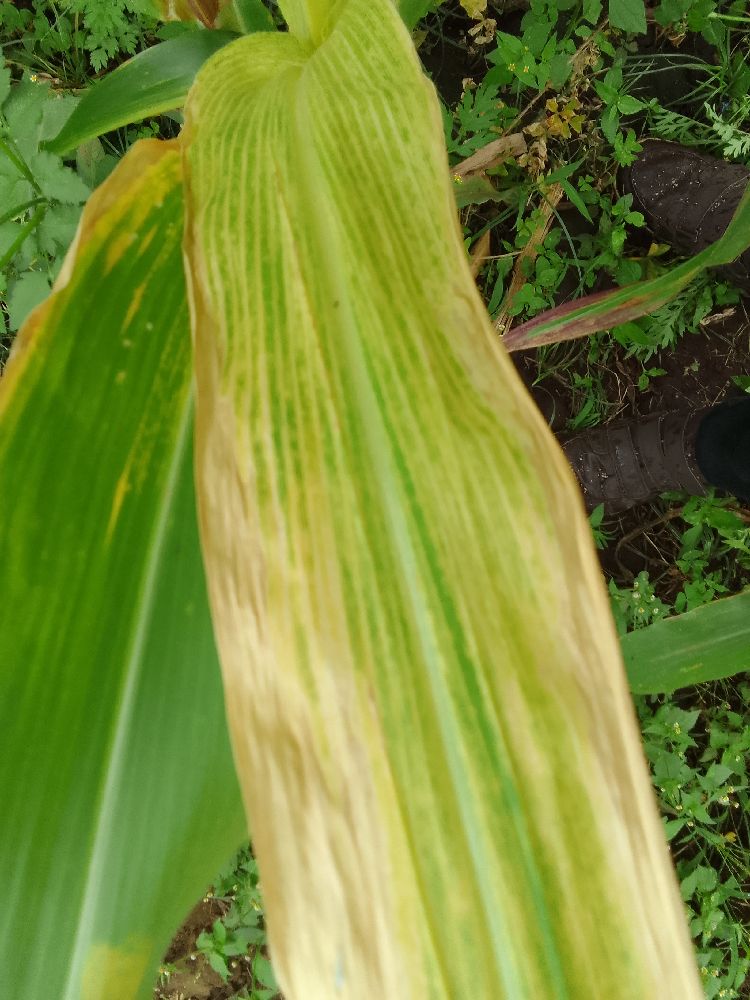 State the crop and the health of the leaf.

maize, maize lethal necrosis
